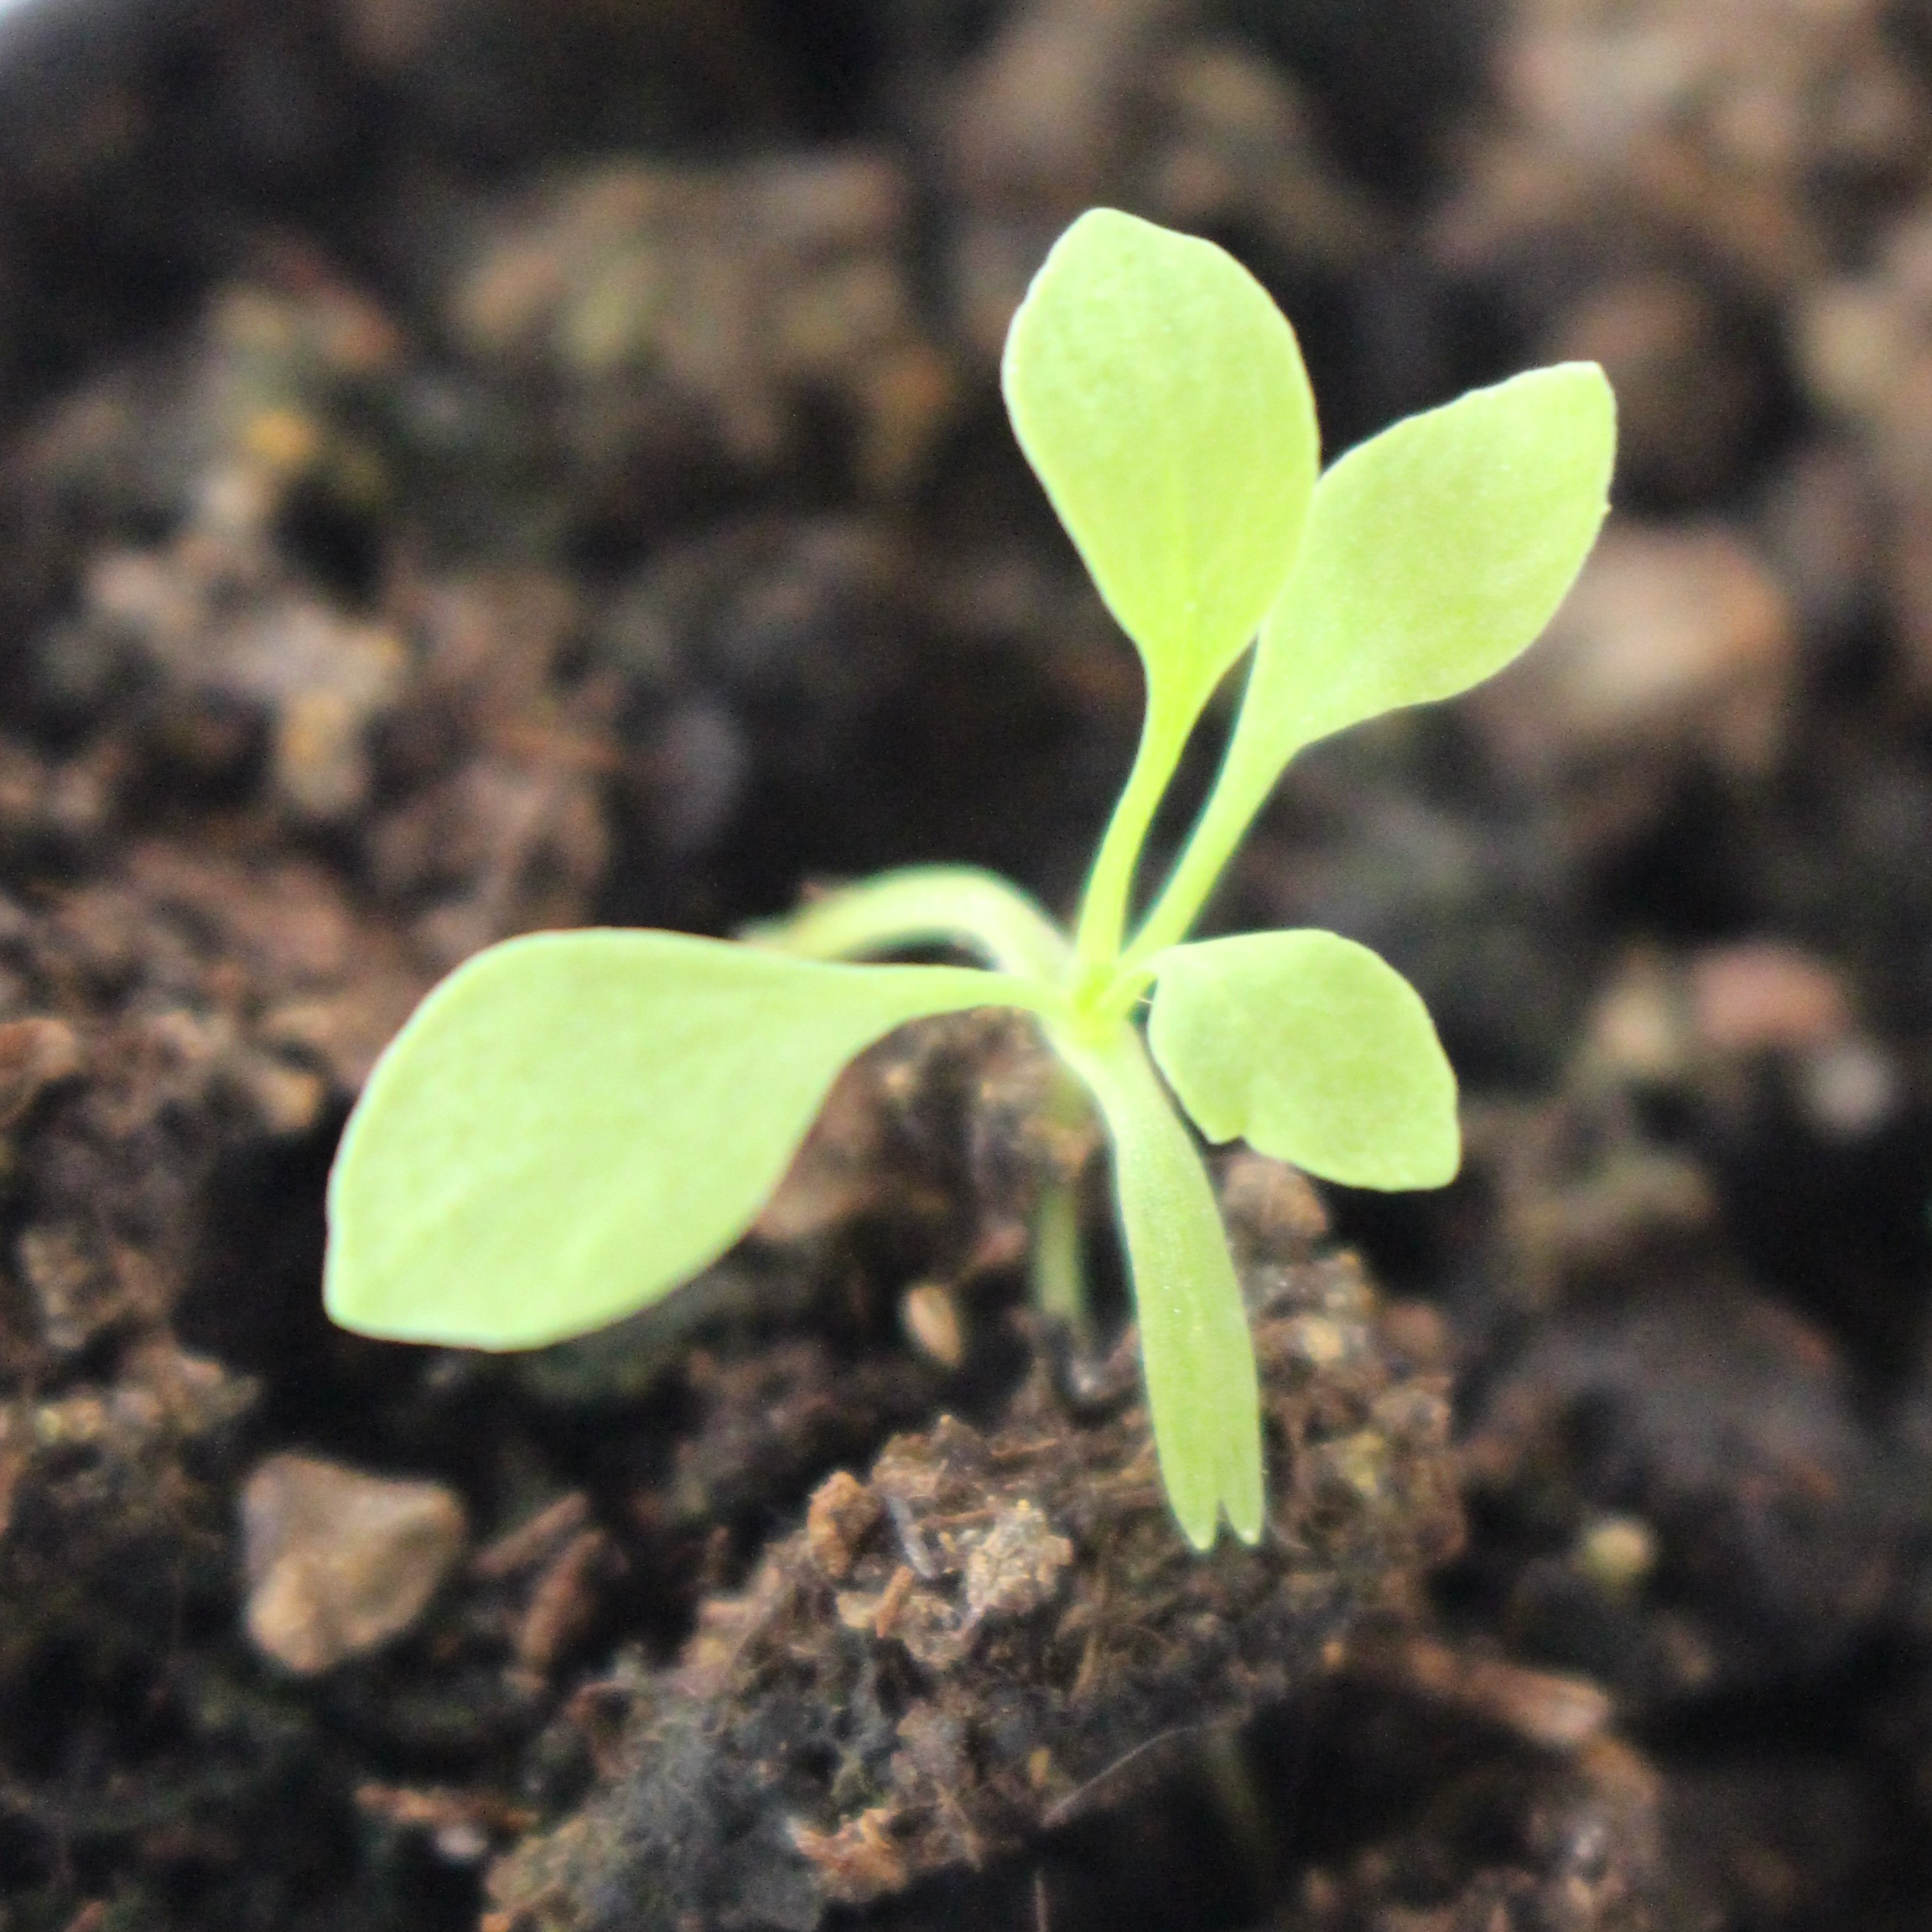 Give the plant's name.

Papaver rhoeas
